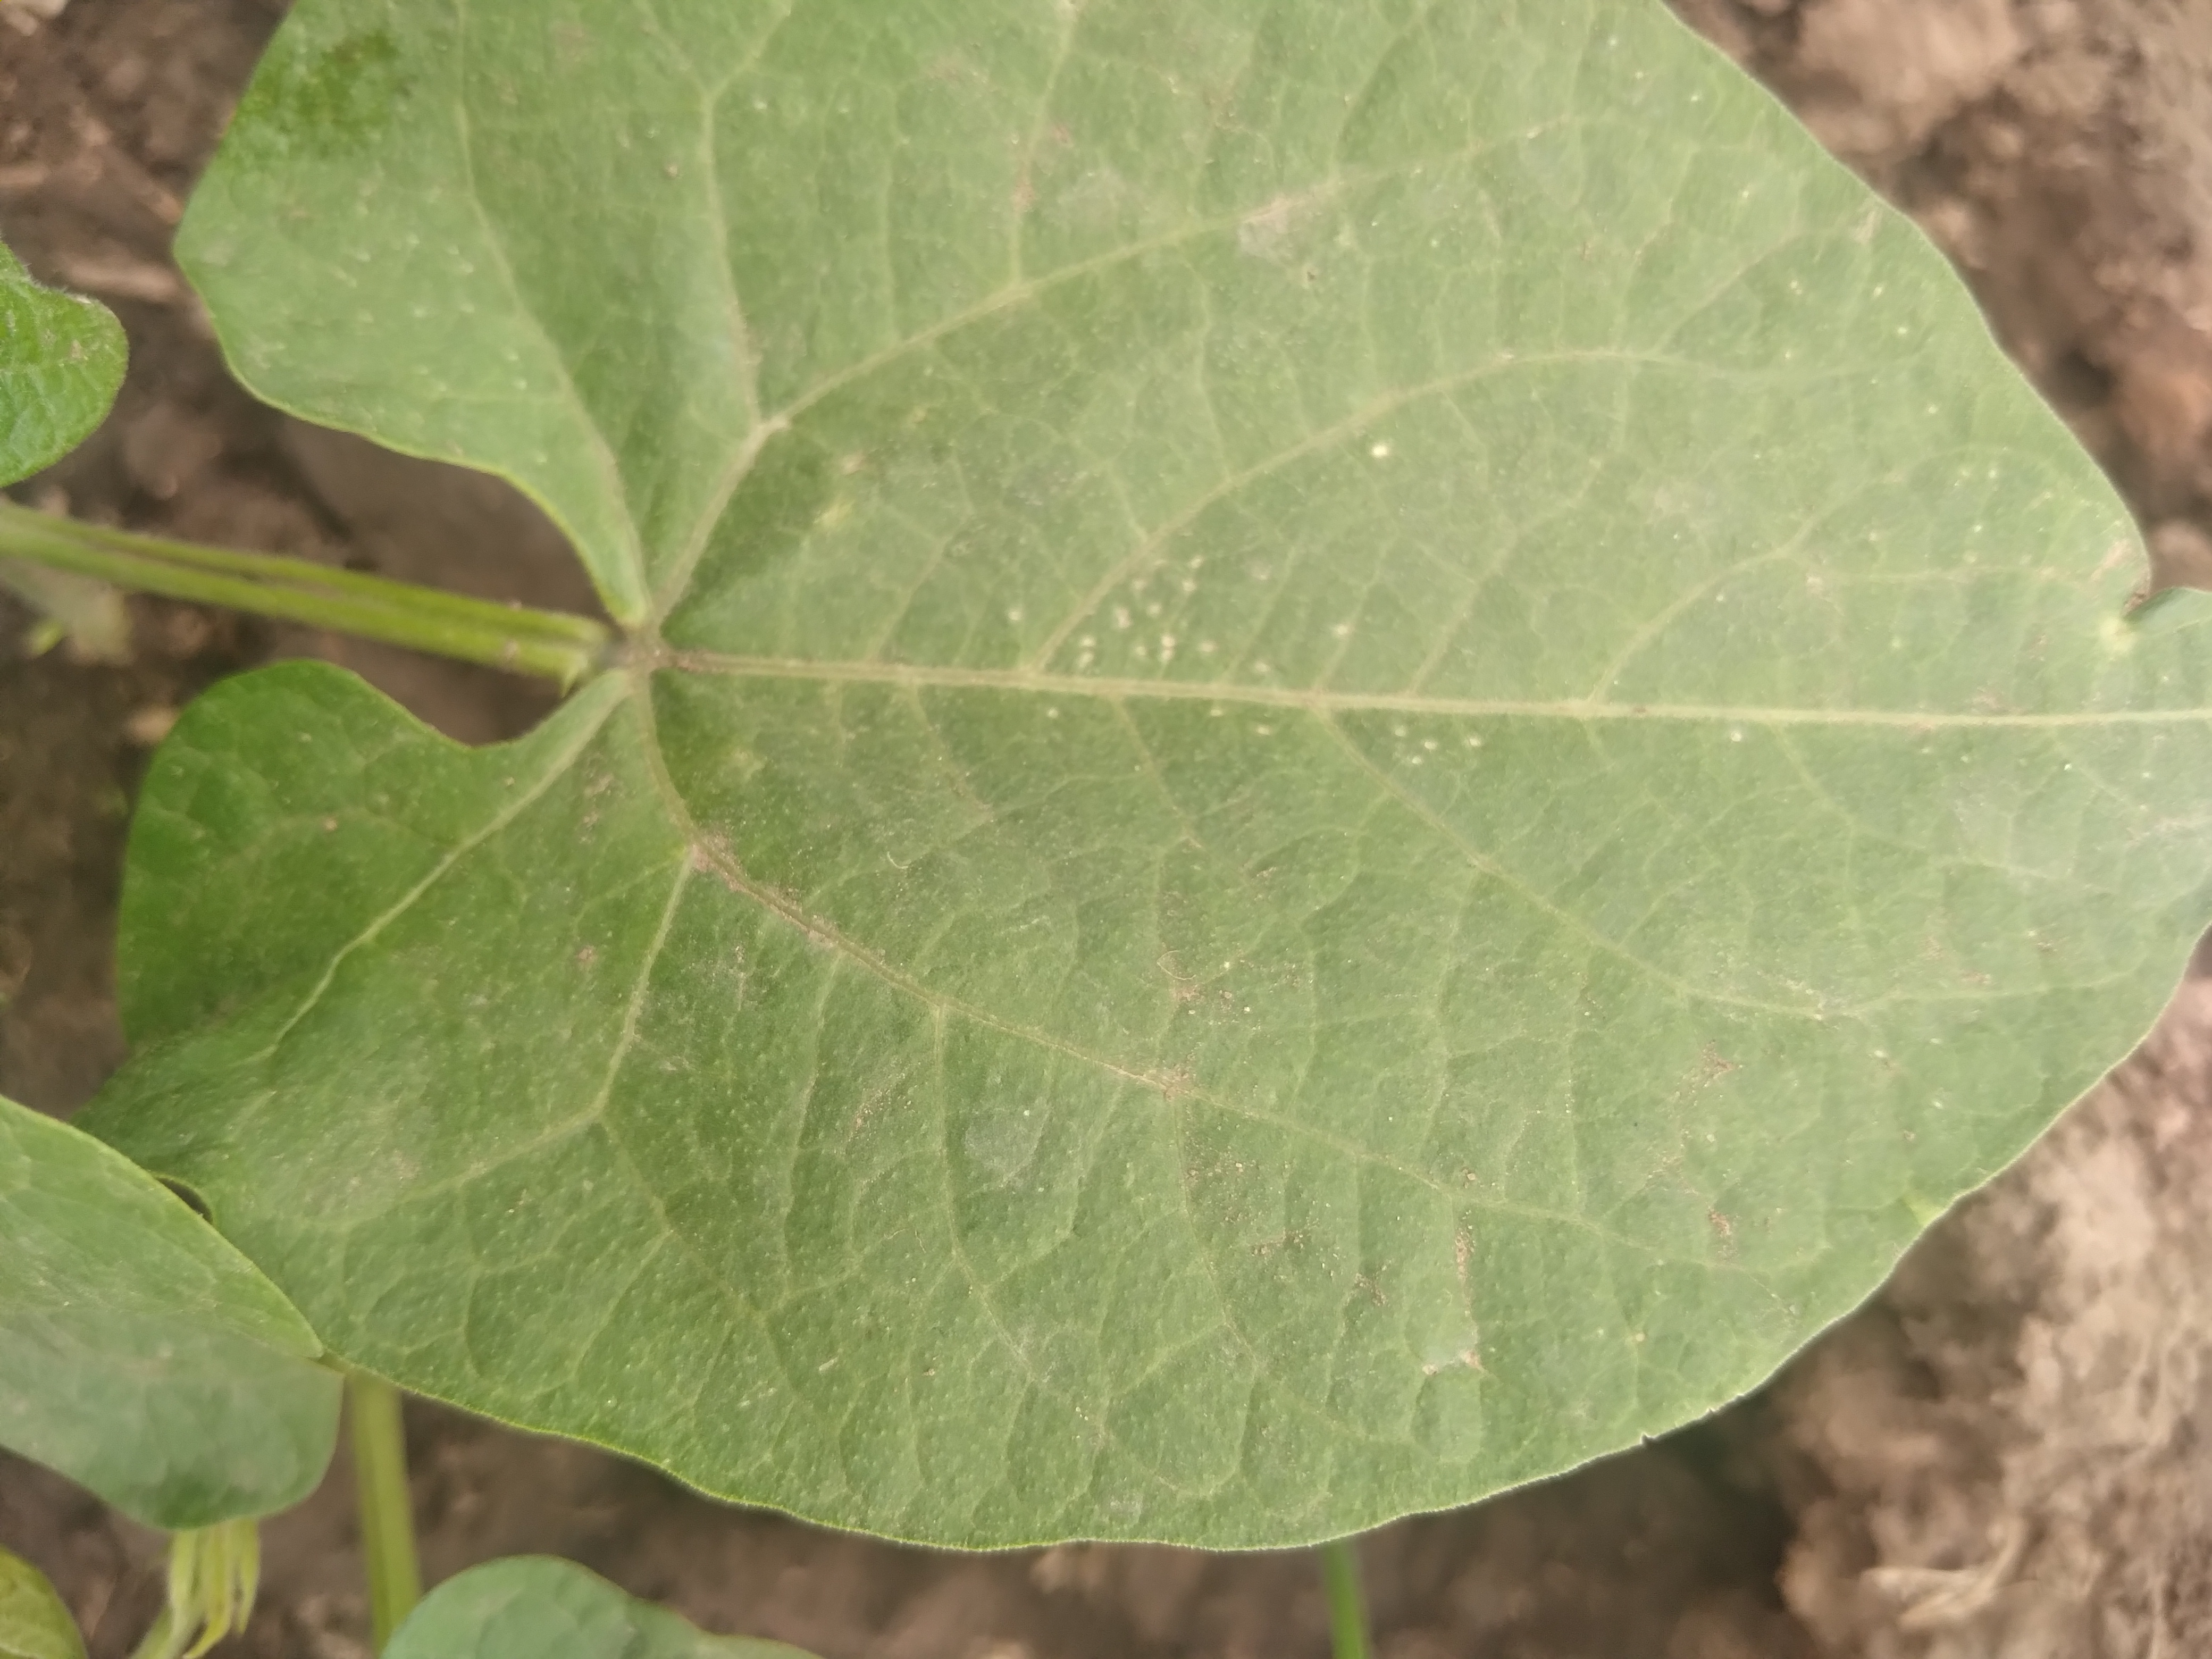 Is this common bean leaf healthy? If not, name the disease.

healthy
